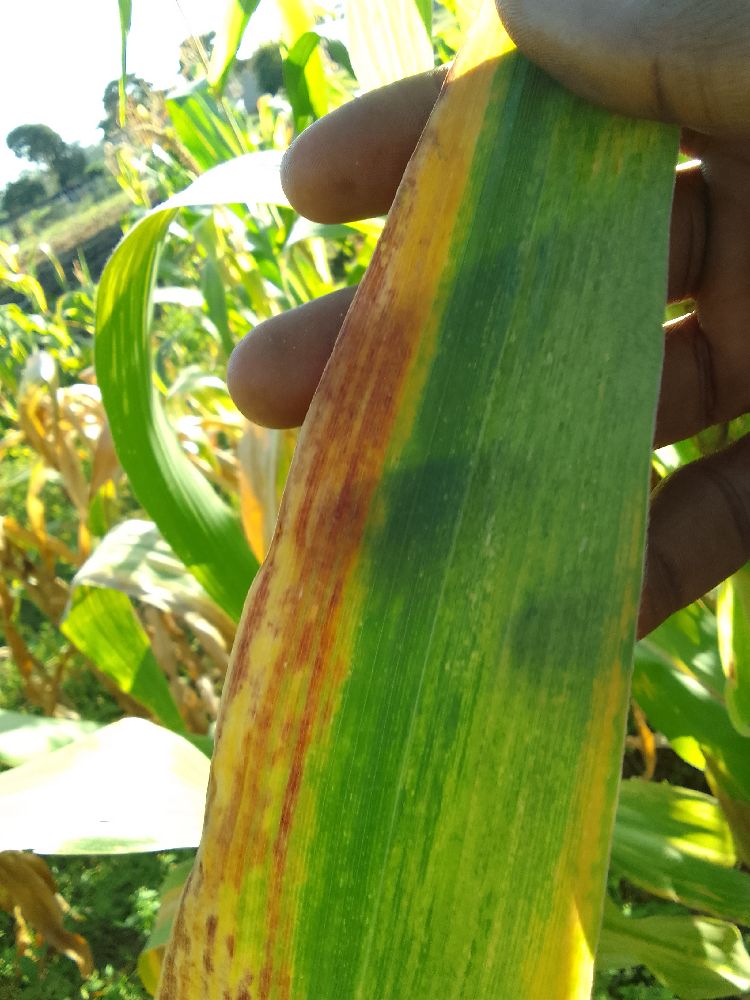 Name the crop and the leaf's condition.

maize, maize lethal necrosis
